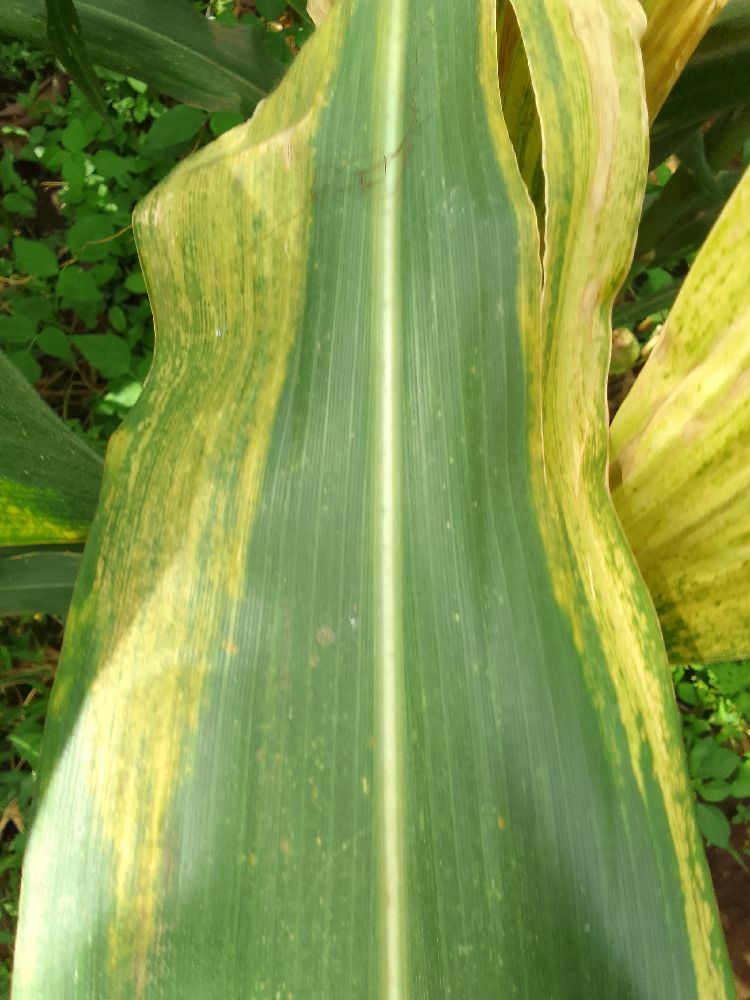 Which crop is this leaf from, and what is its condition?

maize, maize lethal necrosis
